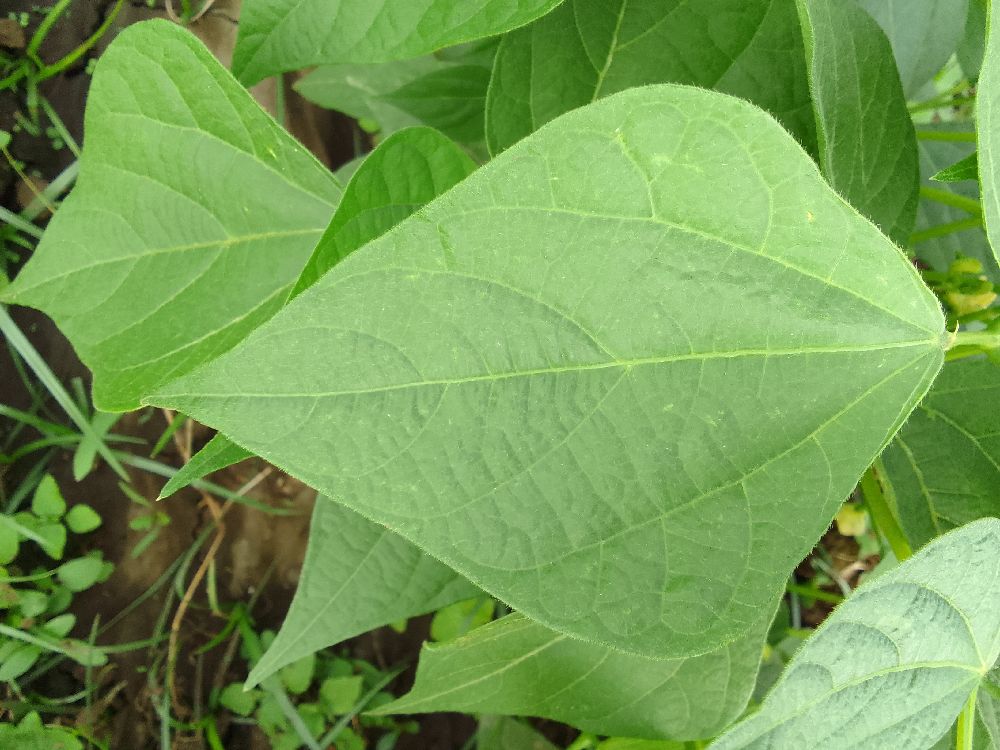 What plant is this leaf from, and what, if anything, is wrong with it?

common bean, healthy
